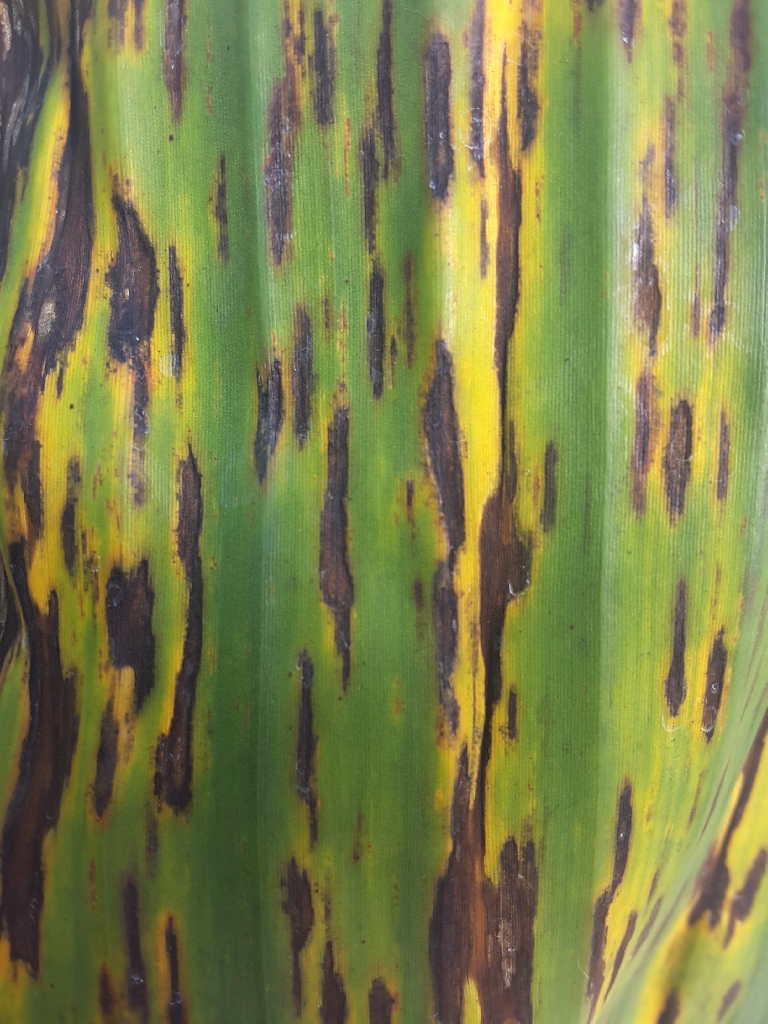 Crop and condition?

banana, black sigatoka
